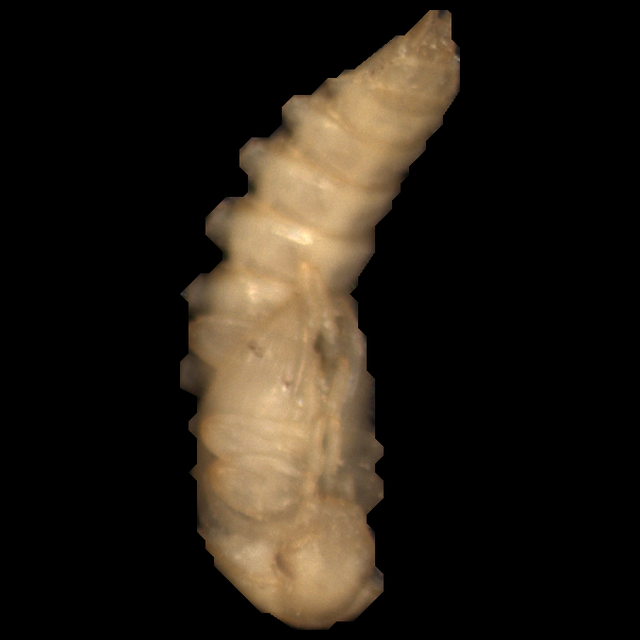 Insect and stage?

mealworm pupa
